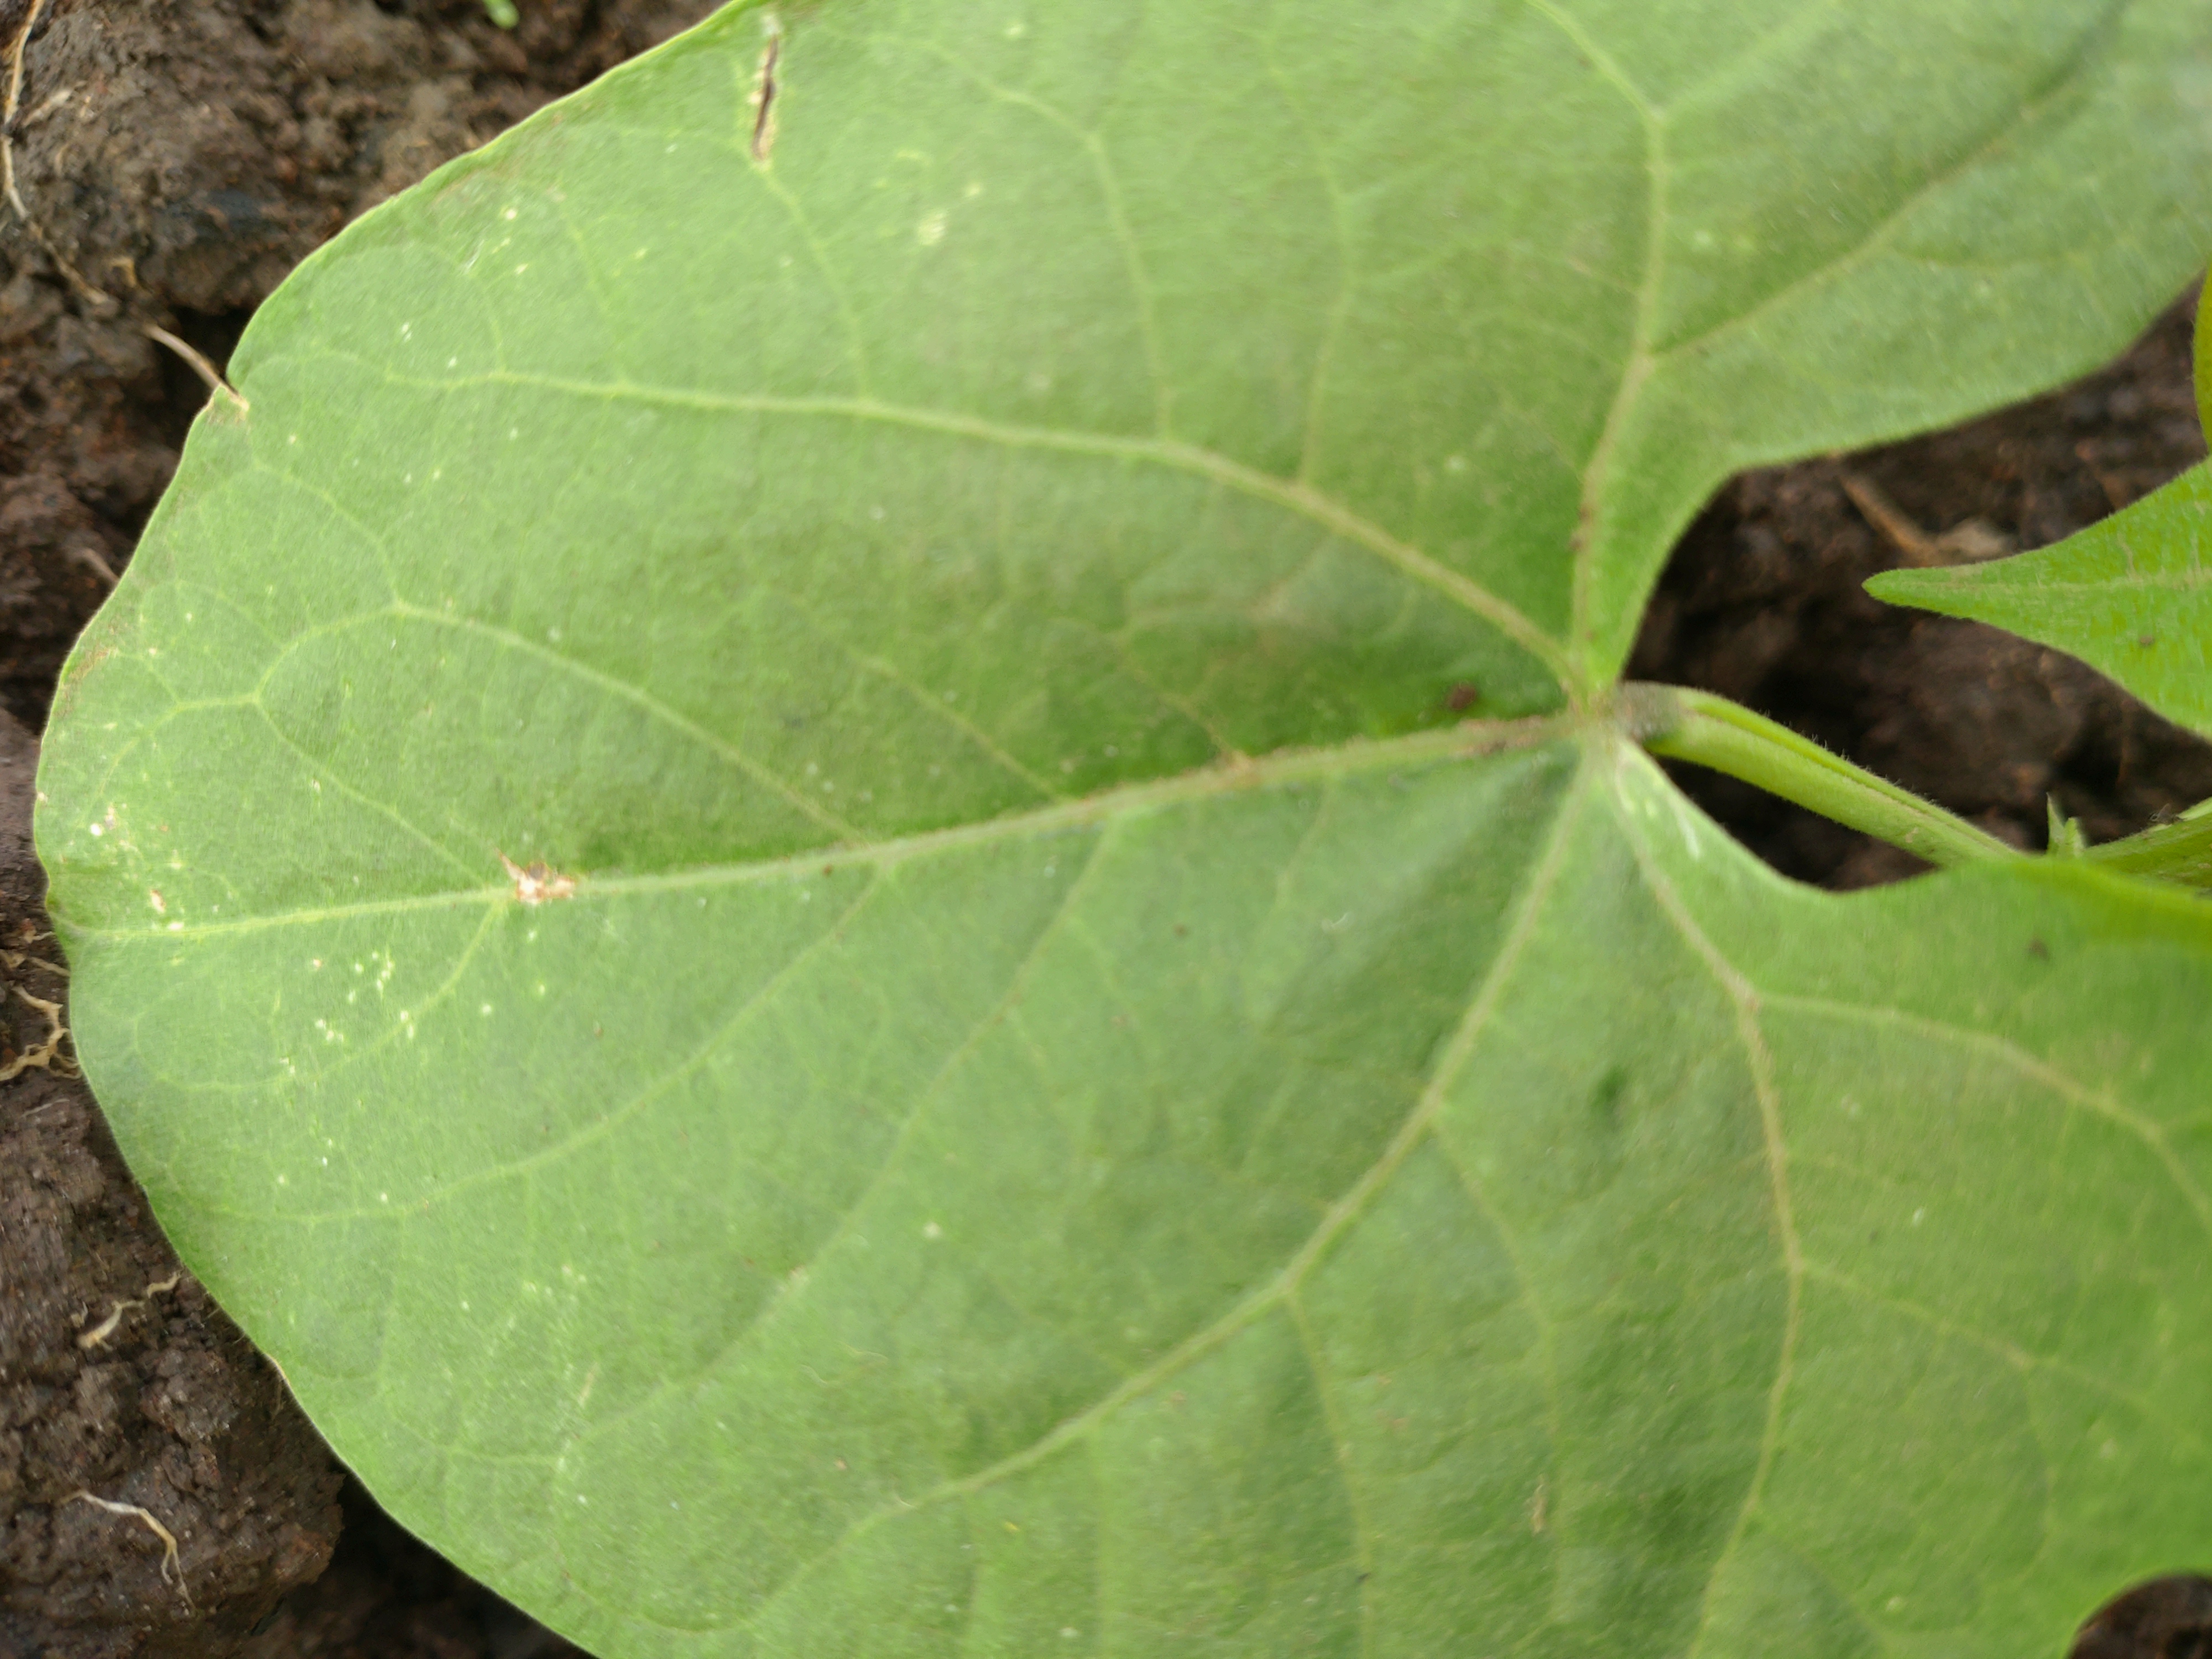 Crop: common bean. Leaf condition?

healthy
